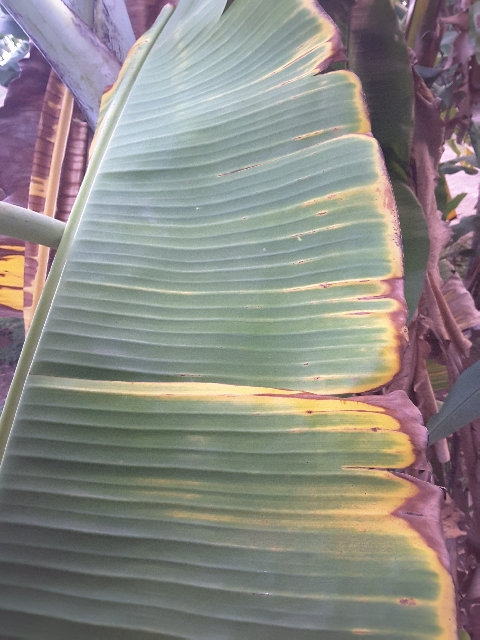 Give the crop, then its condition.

banana, fusarium wilt race 1
